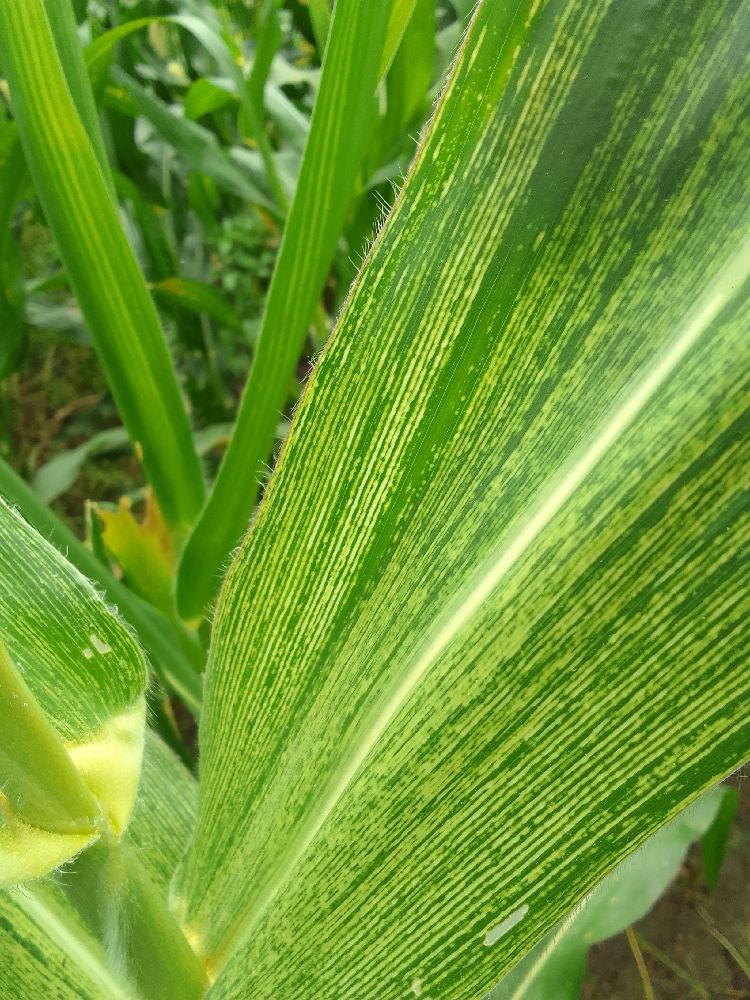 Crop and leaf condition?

maize, maize streak virus
